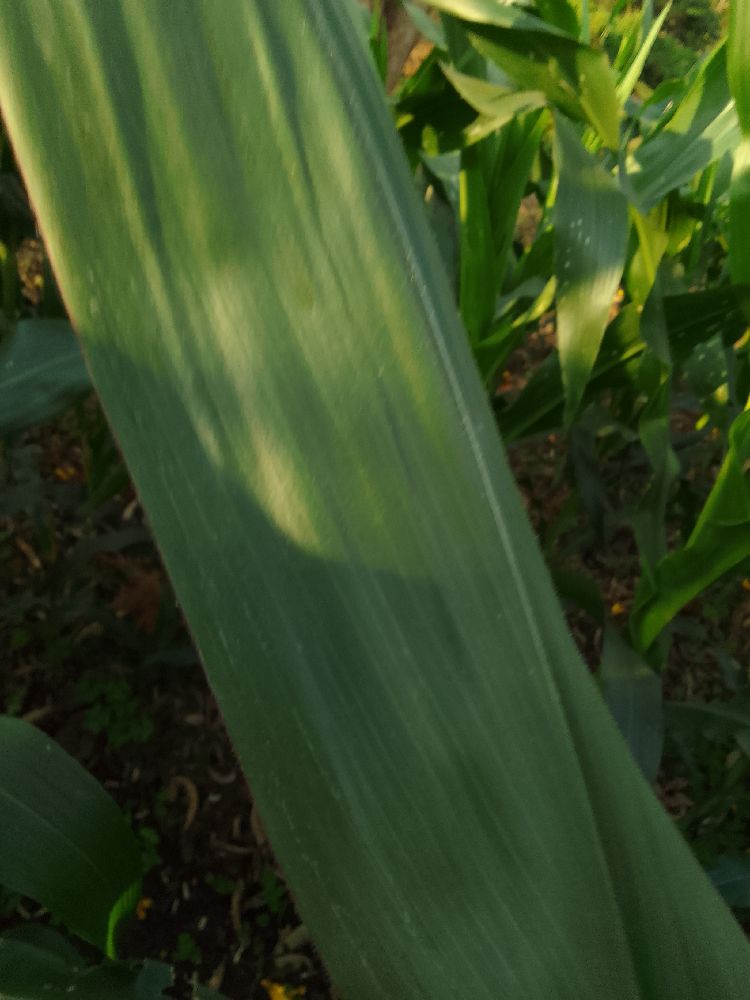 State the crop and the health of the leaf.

maize, healthy
